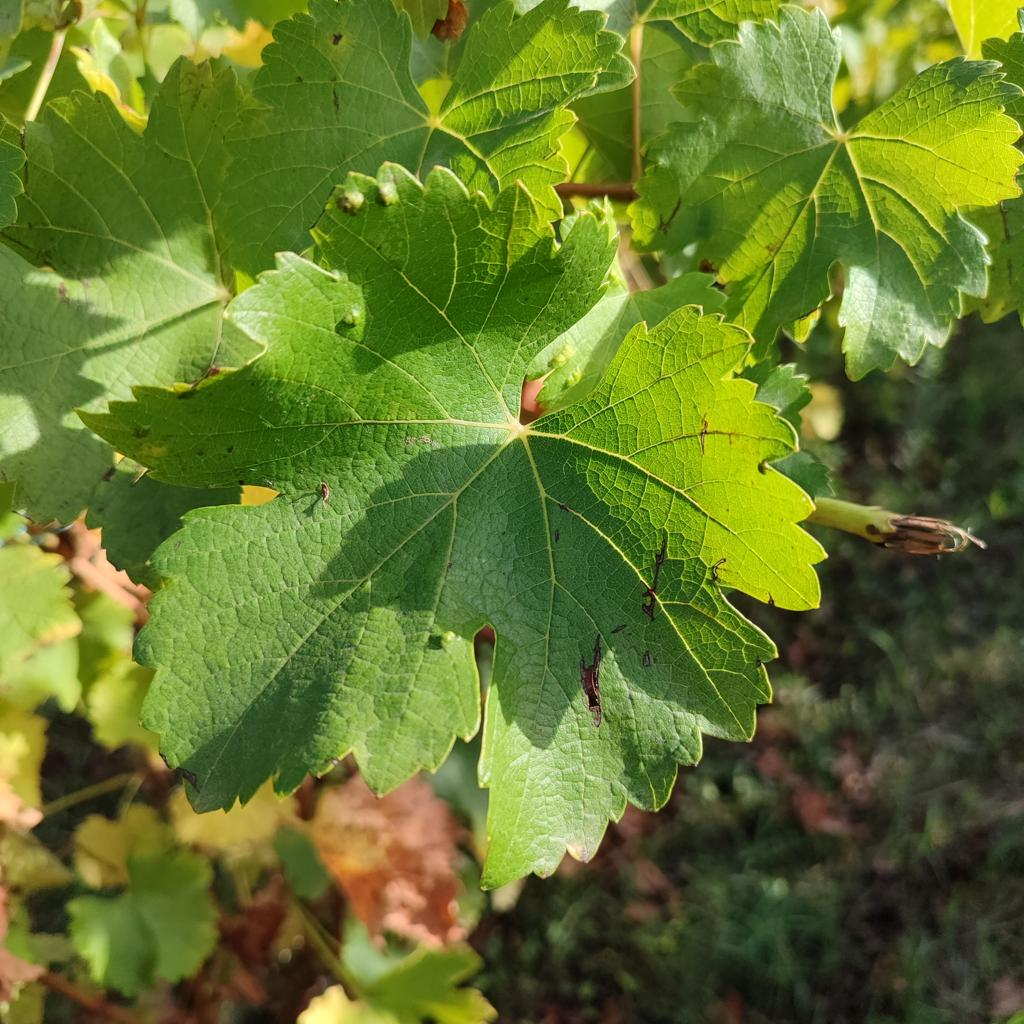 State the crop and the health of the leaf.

grapevine, erineum mite
